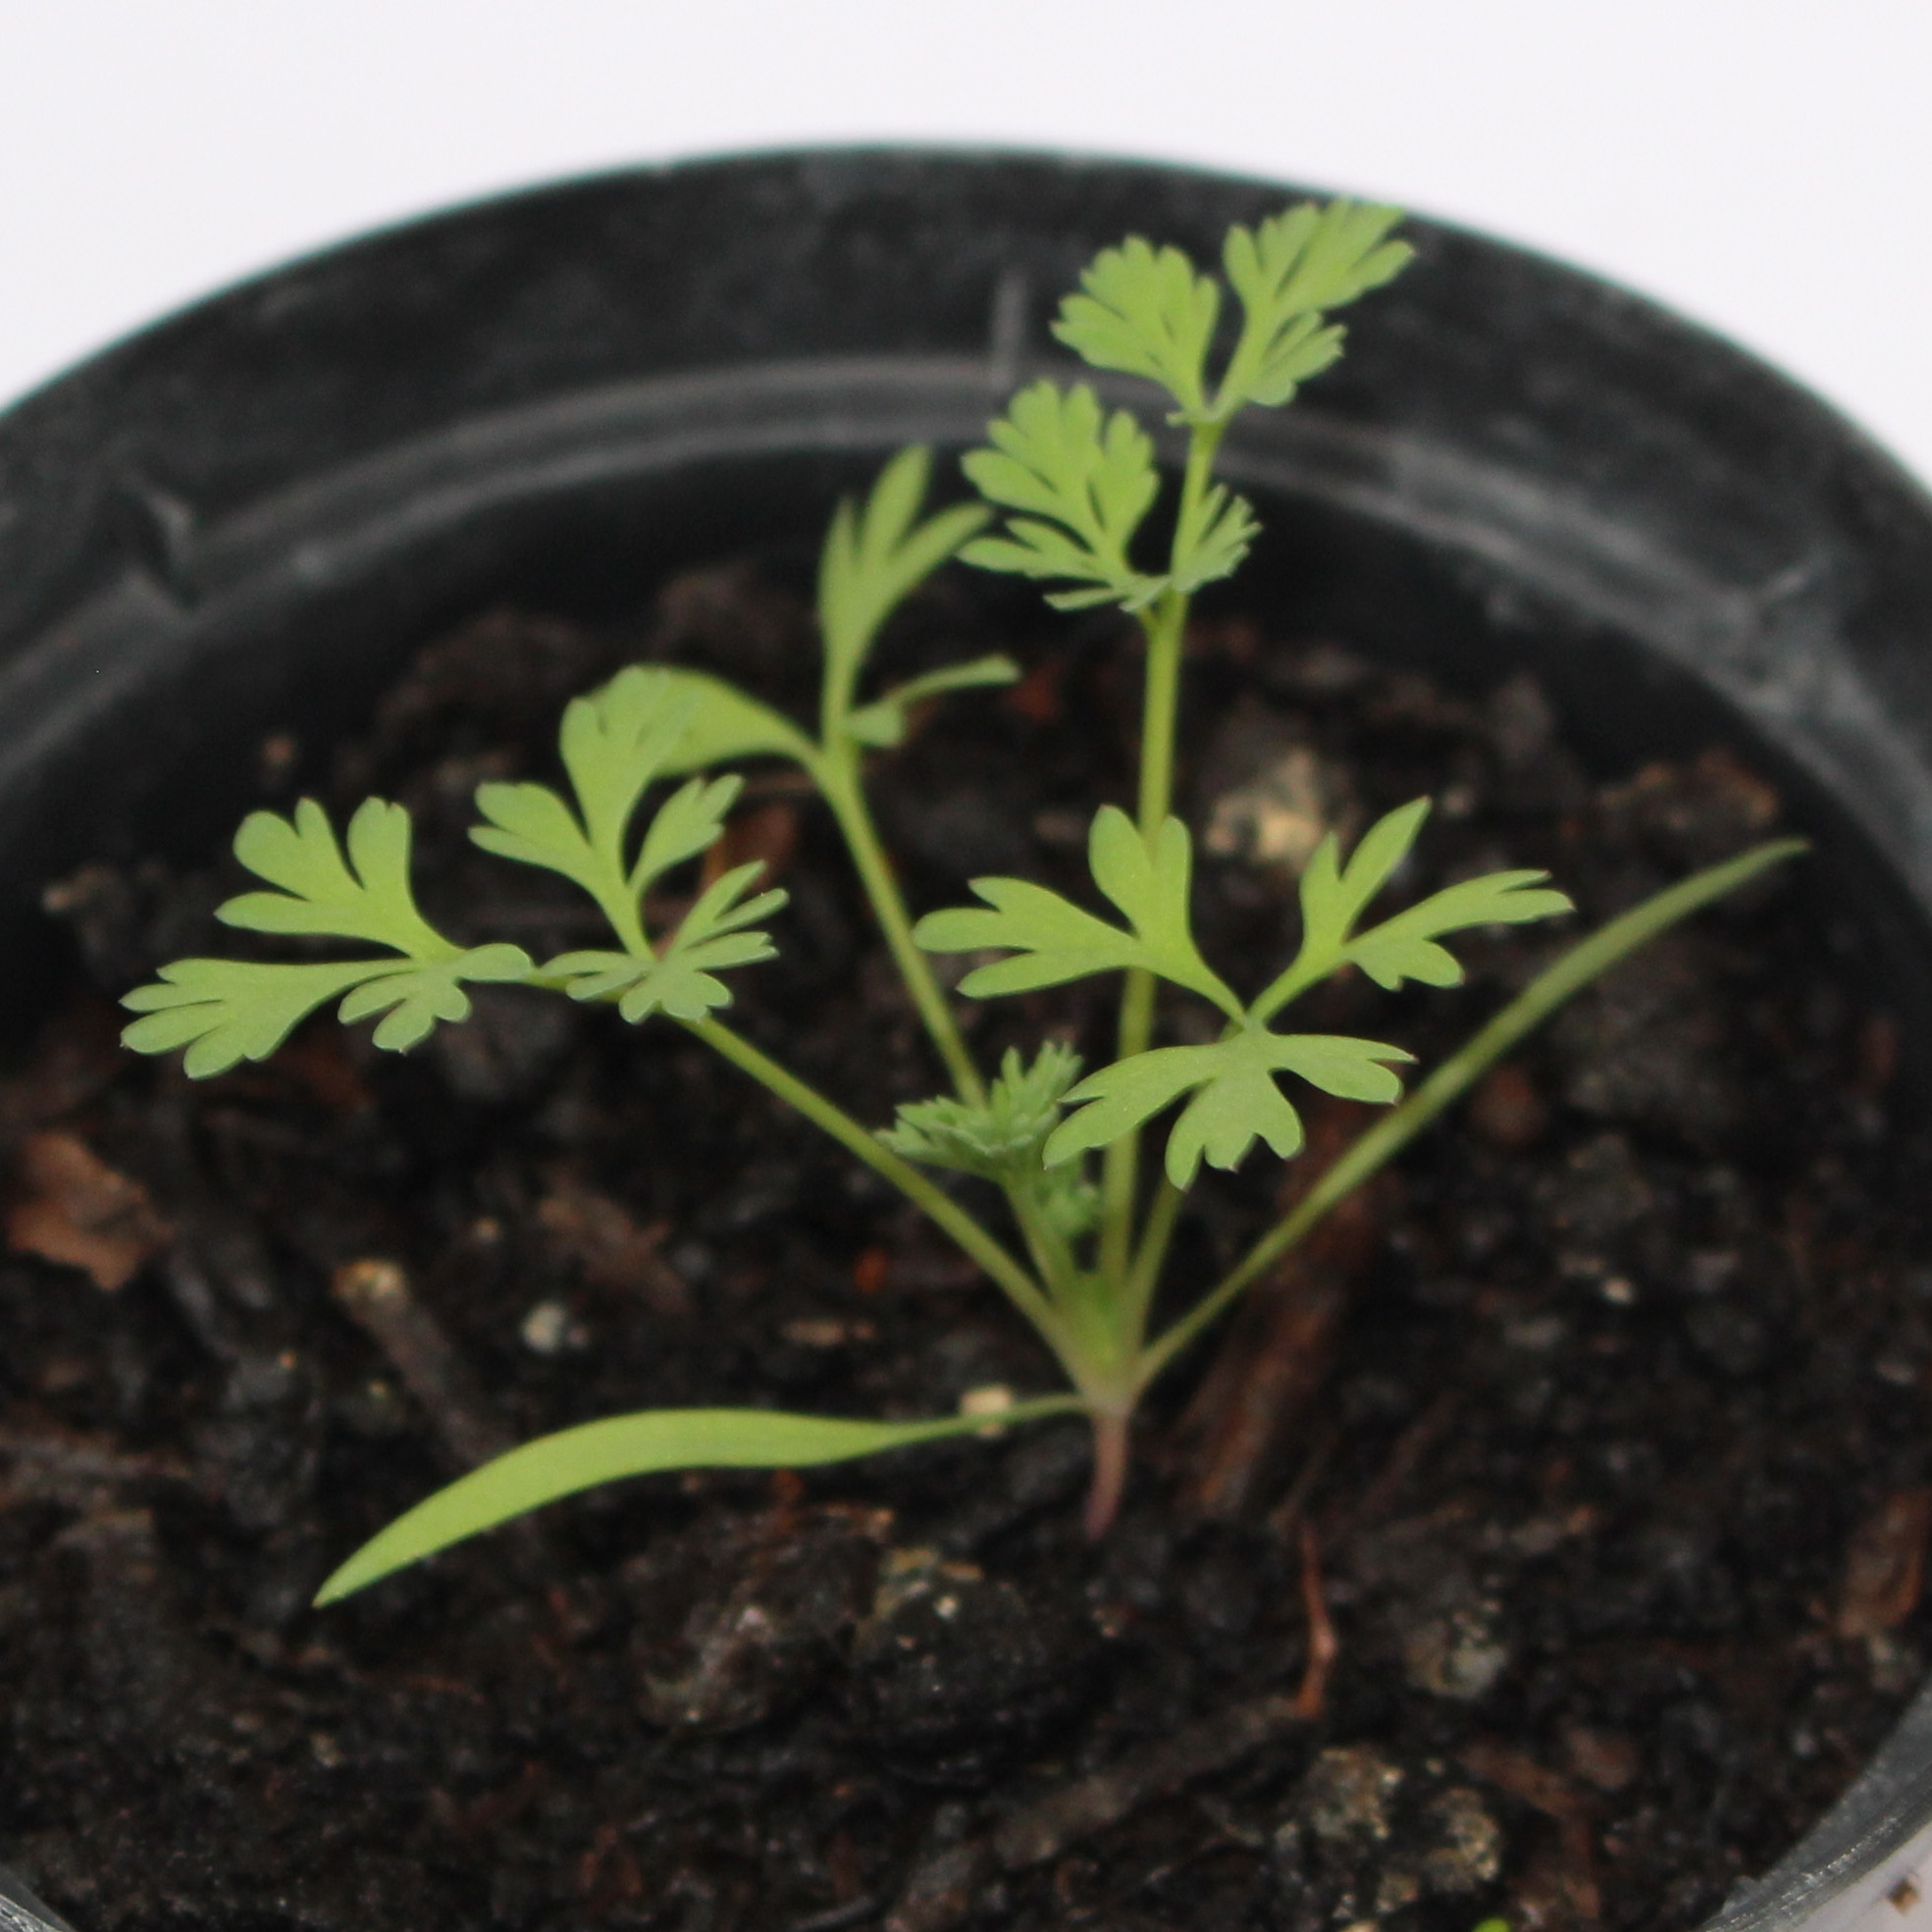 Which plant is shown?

Fumaria officinalis
